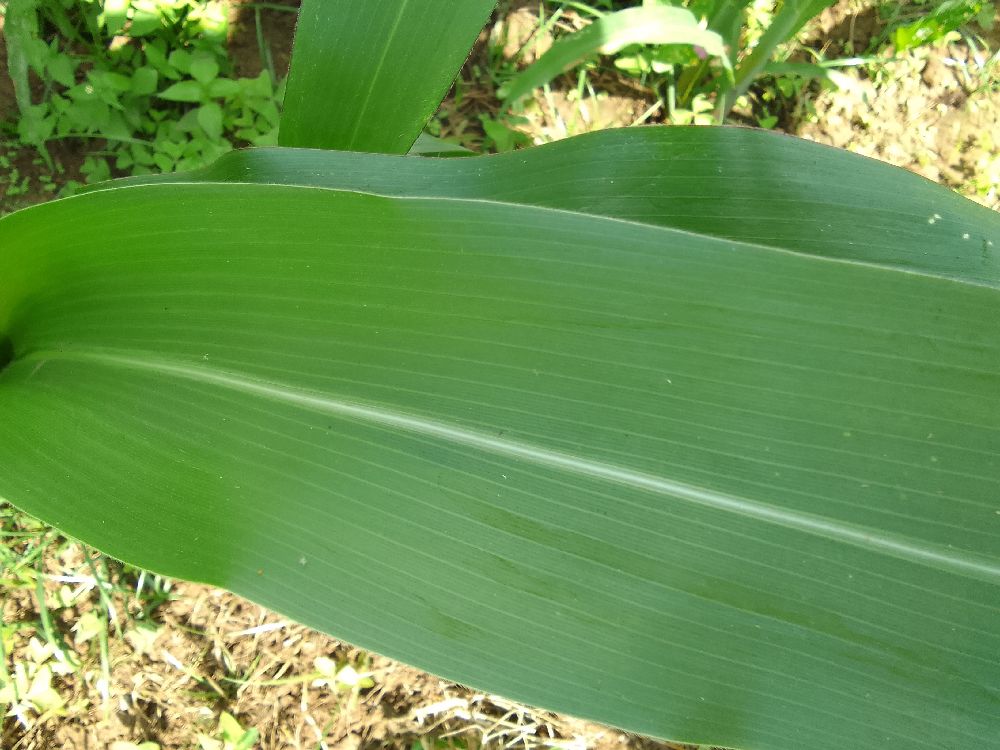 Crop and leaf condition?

maize, healthy
